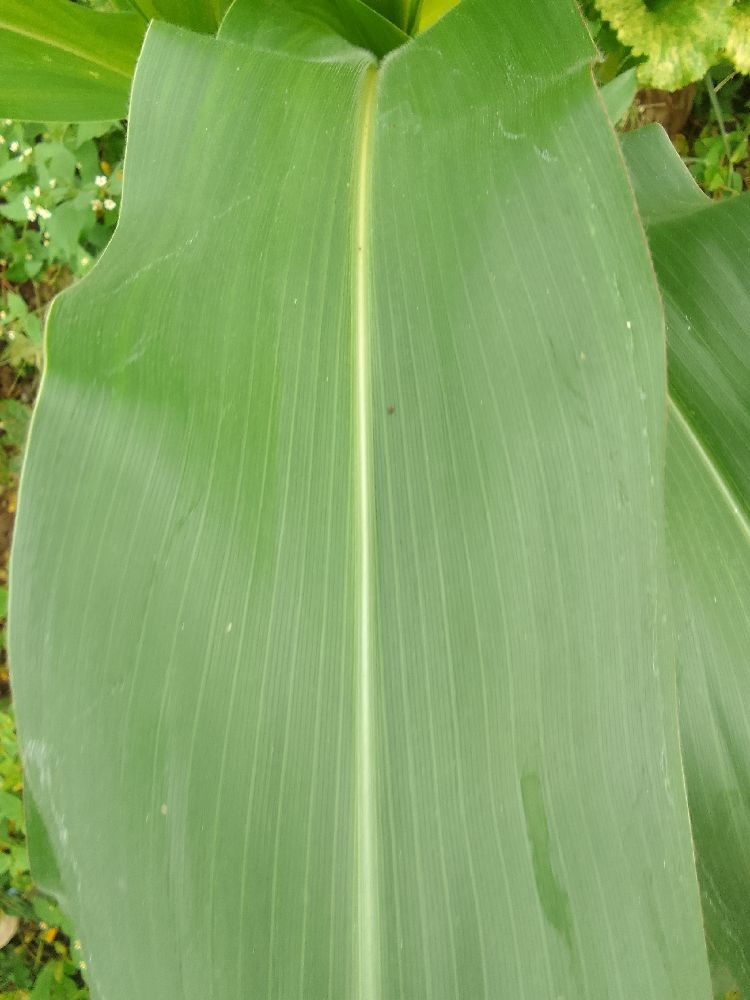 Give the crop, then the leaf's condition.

maize, healthy
